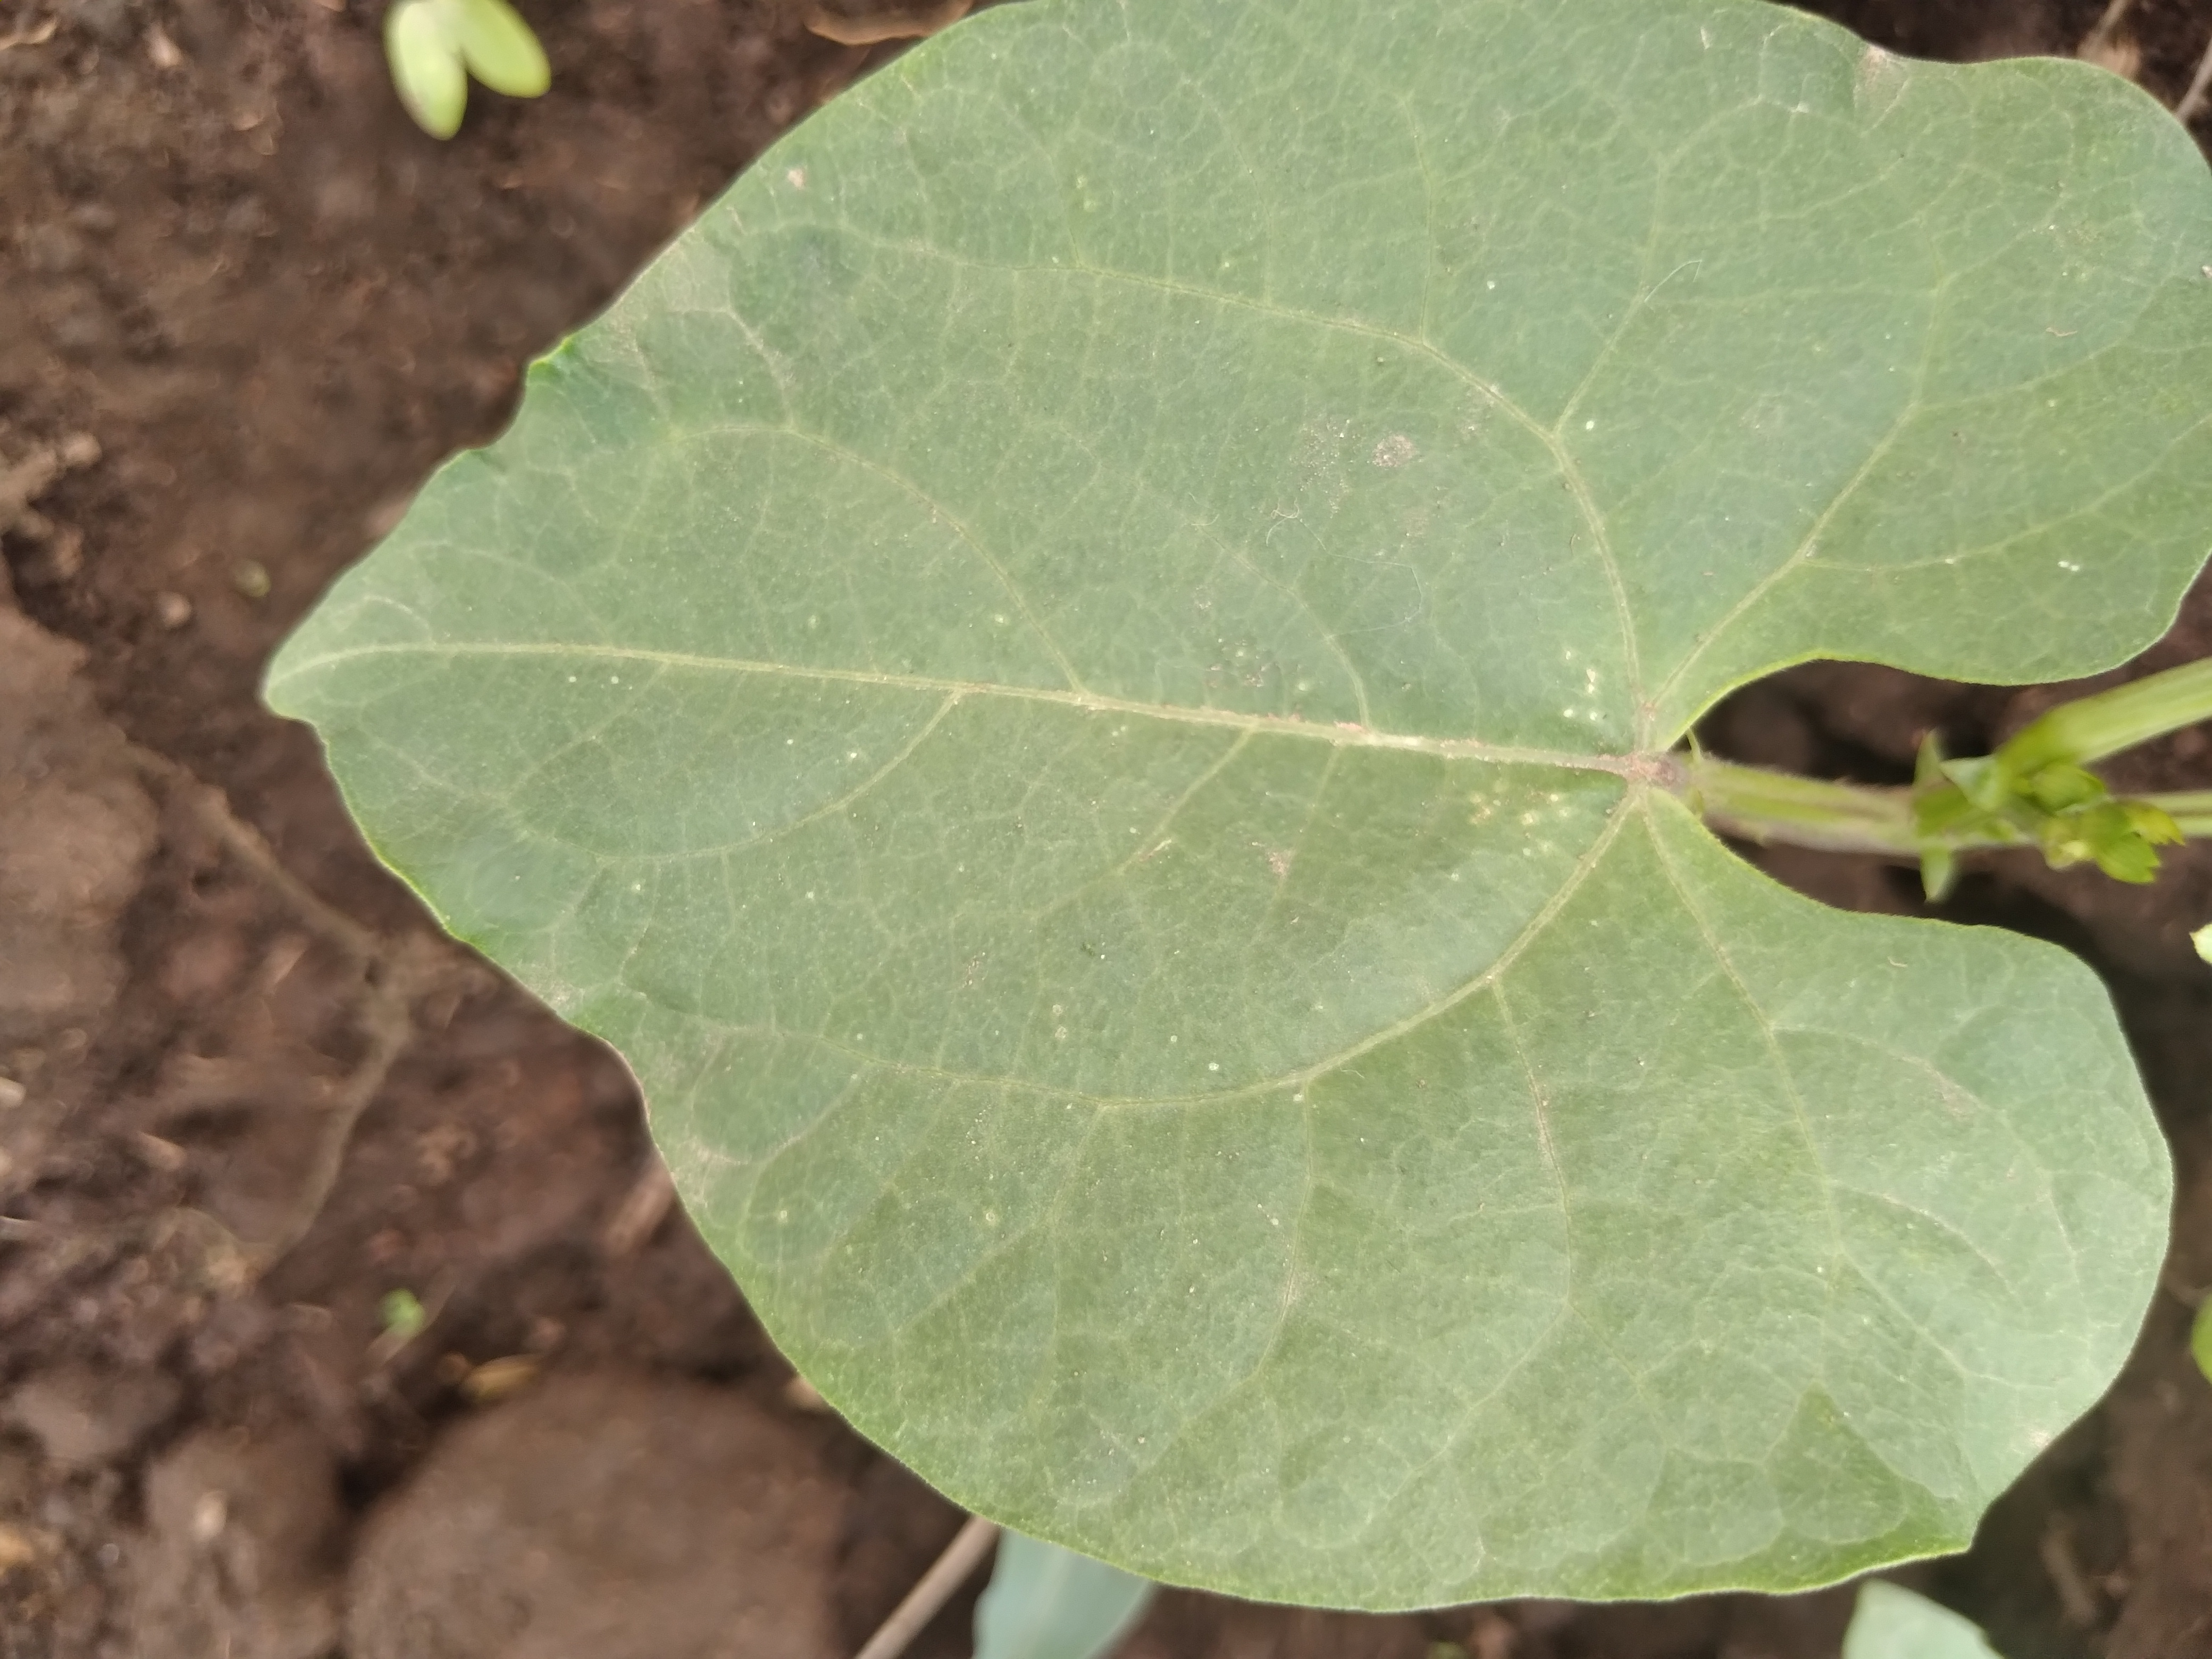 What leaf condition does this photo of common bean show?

healthy
